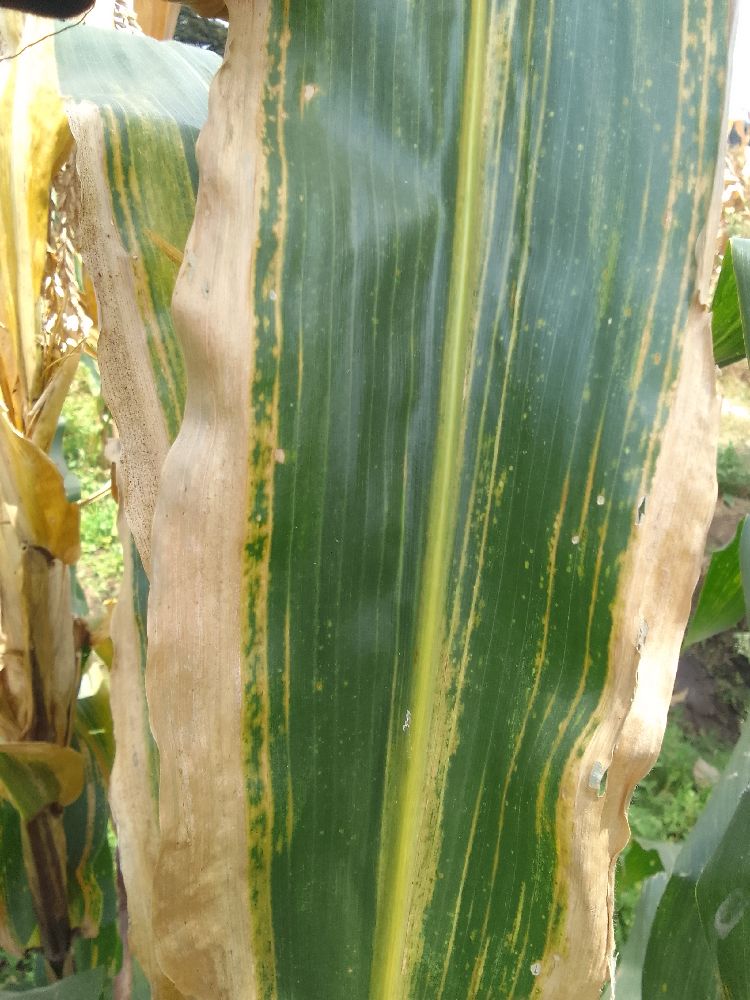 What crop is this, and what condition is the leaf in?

maize, maize lethal necrosis
